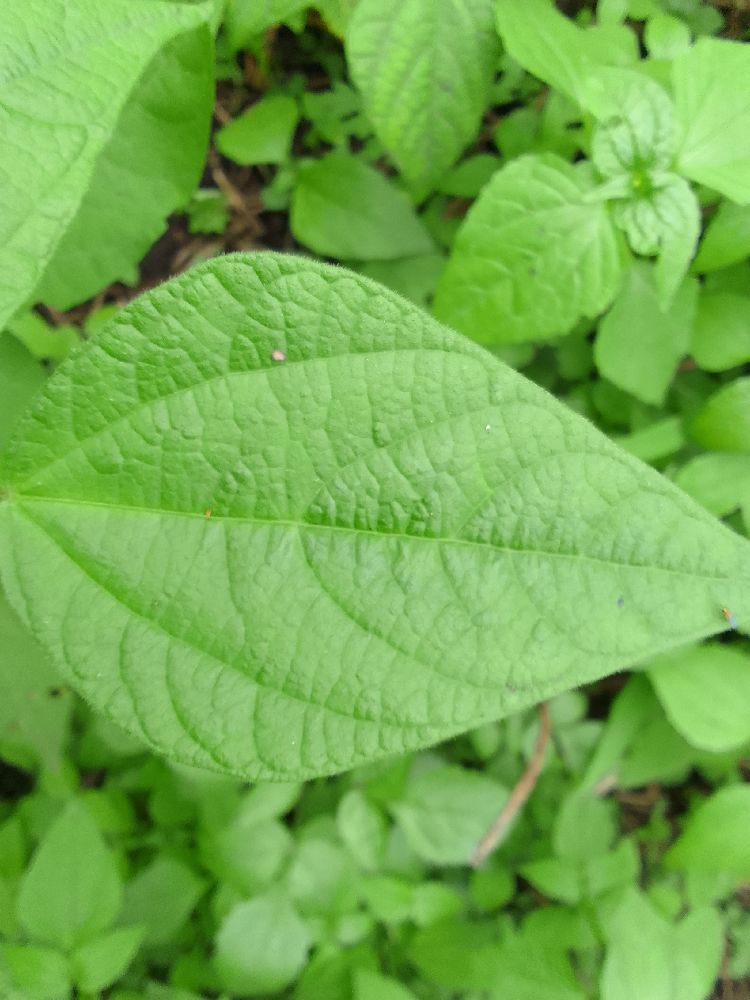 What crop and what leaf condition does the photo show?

common bean, healthy
